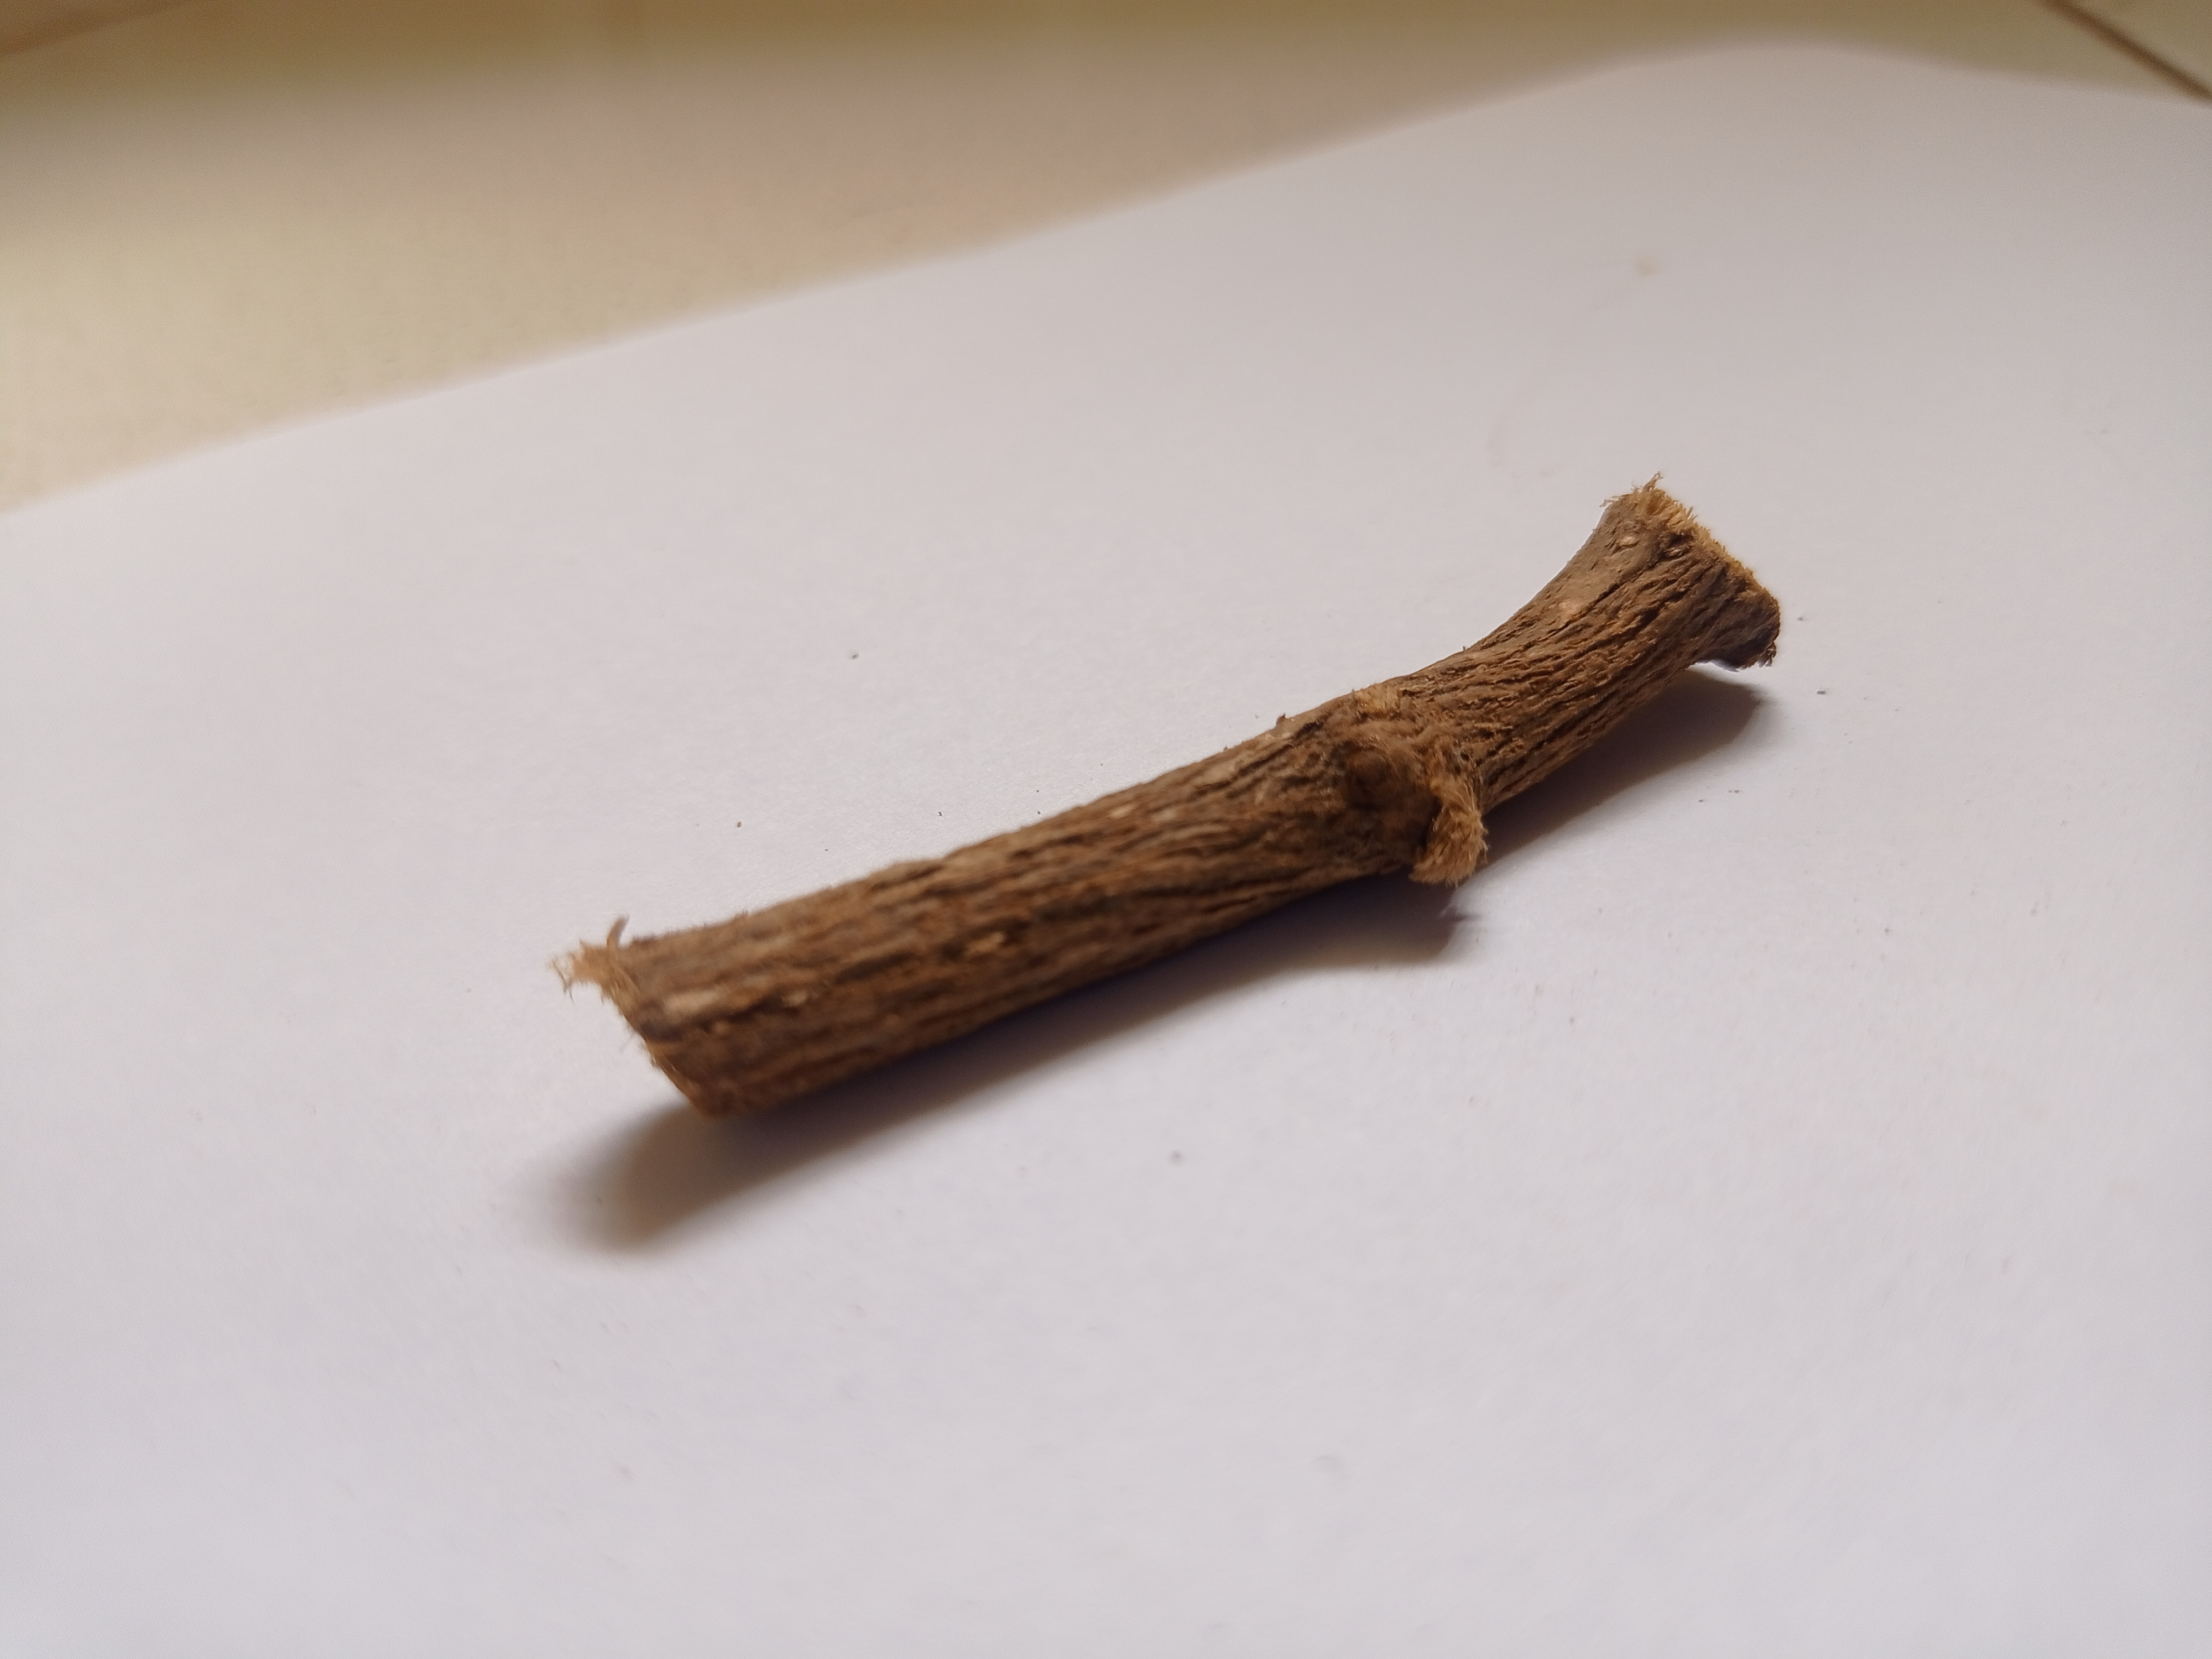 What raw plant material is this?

jesthamadh
